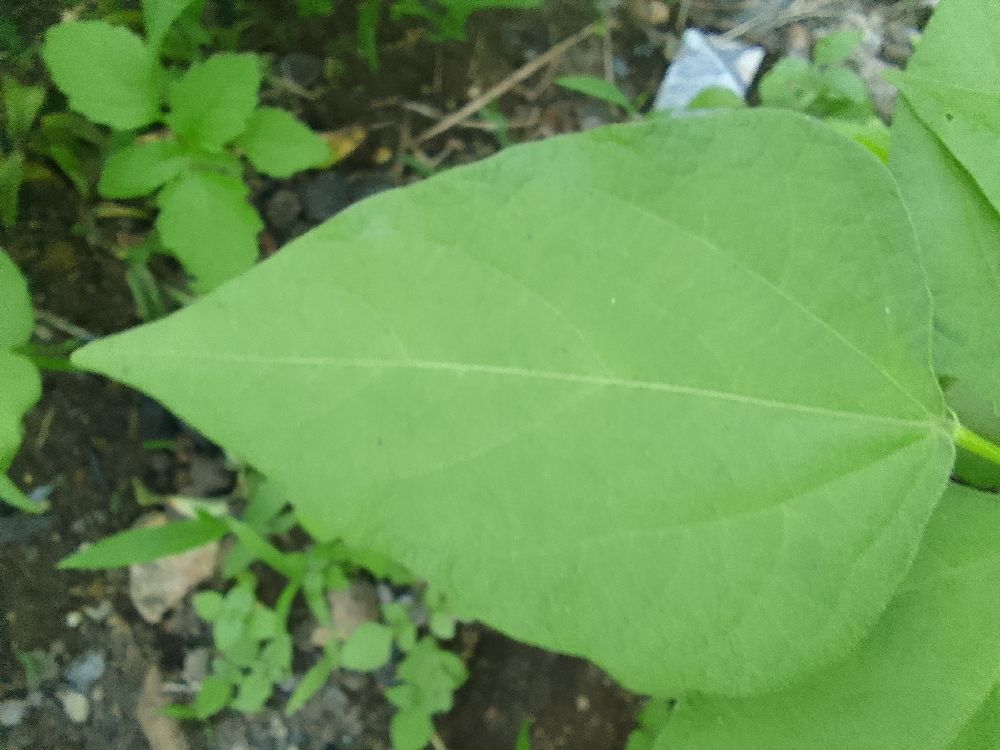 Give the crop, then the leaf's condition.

common bean, healthy
